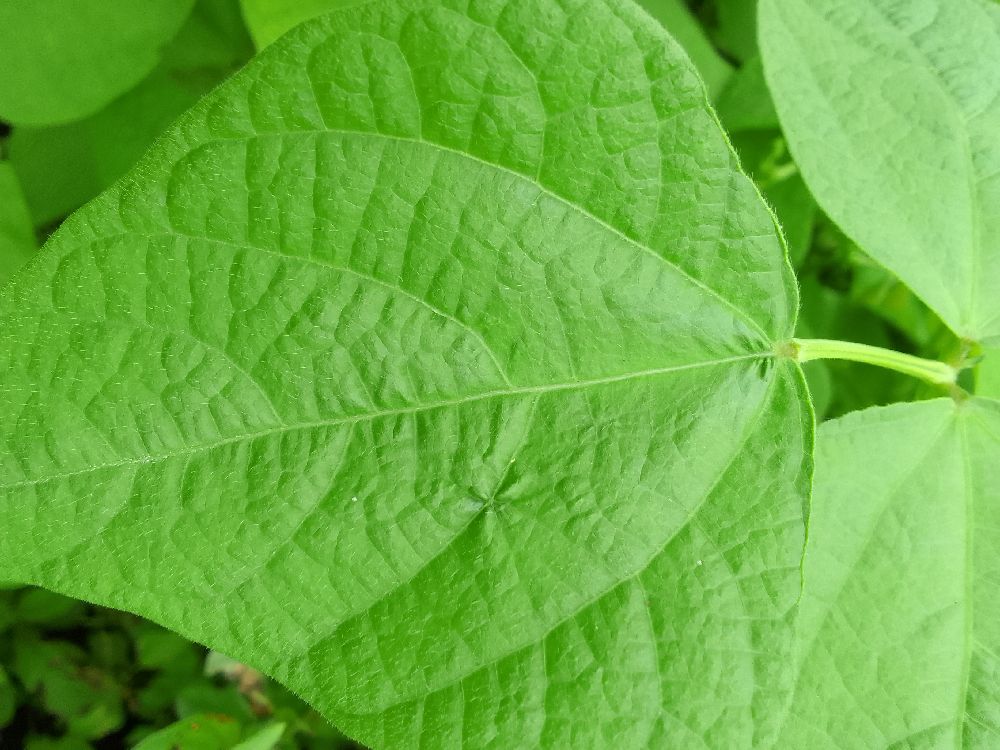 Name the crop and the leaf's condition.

common bean, healthy
